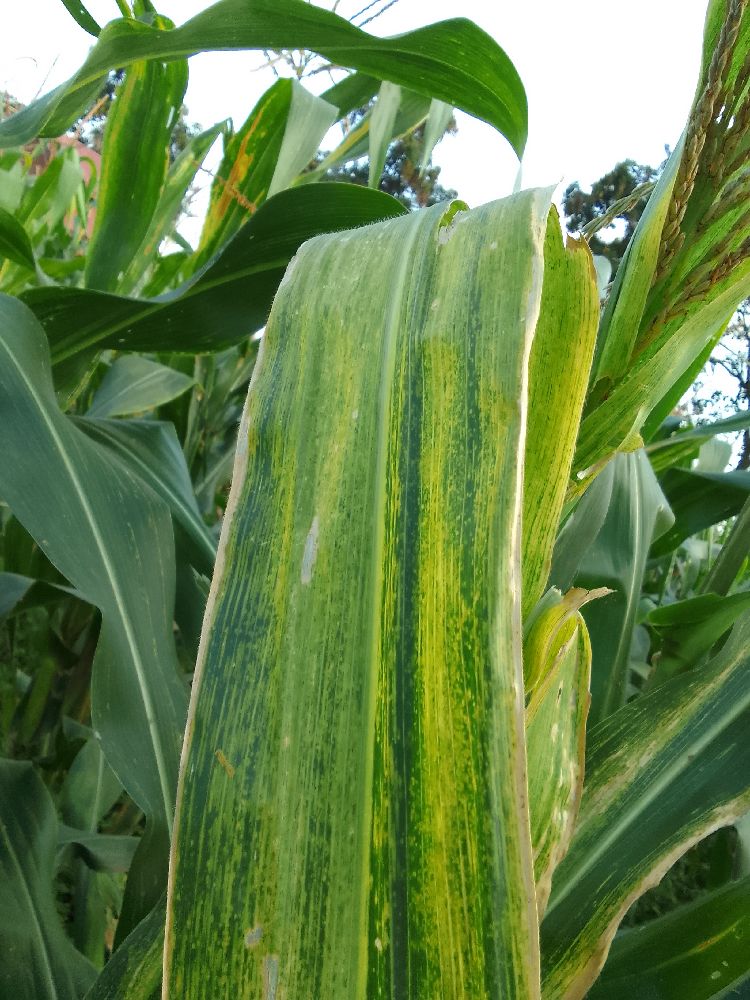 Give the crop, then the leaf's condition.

maize, maize lethal necrosis
